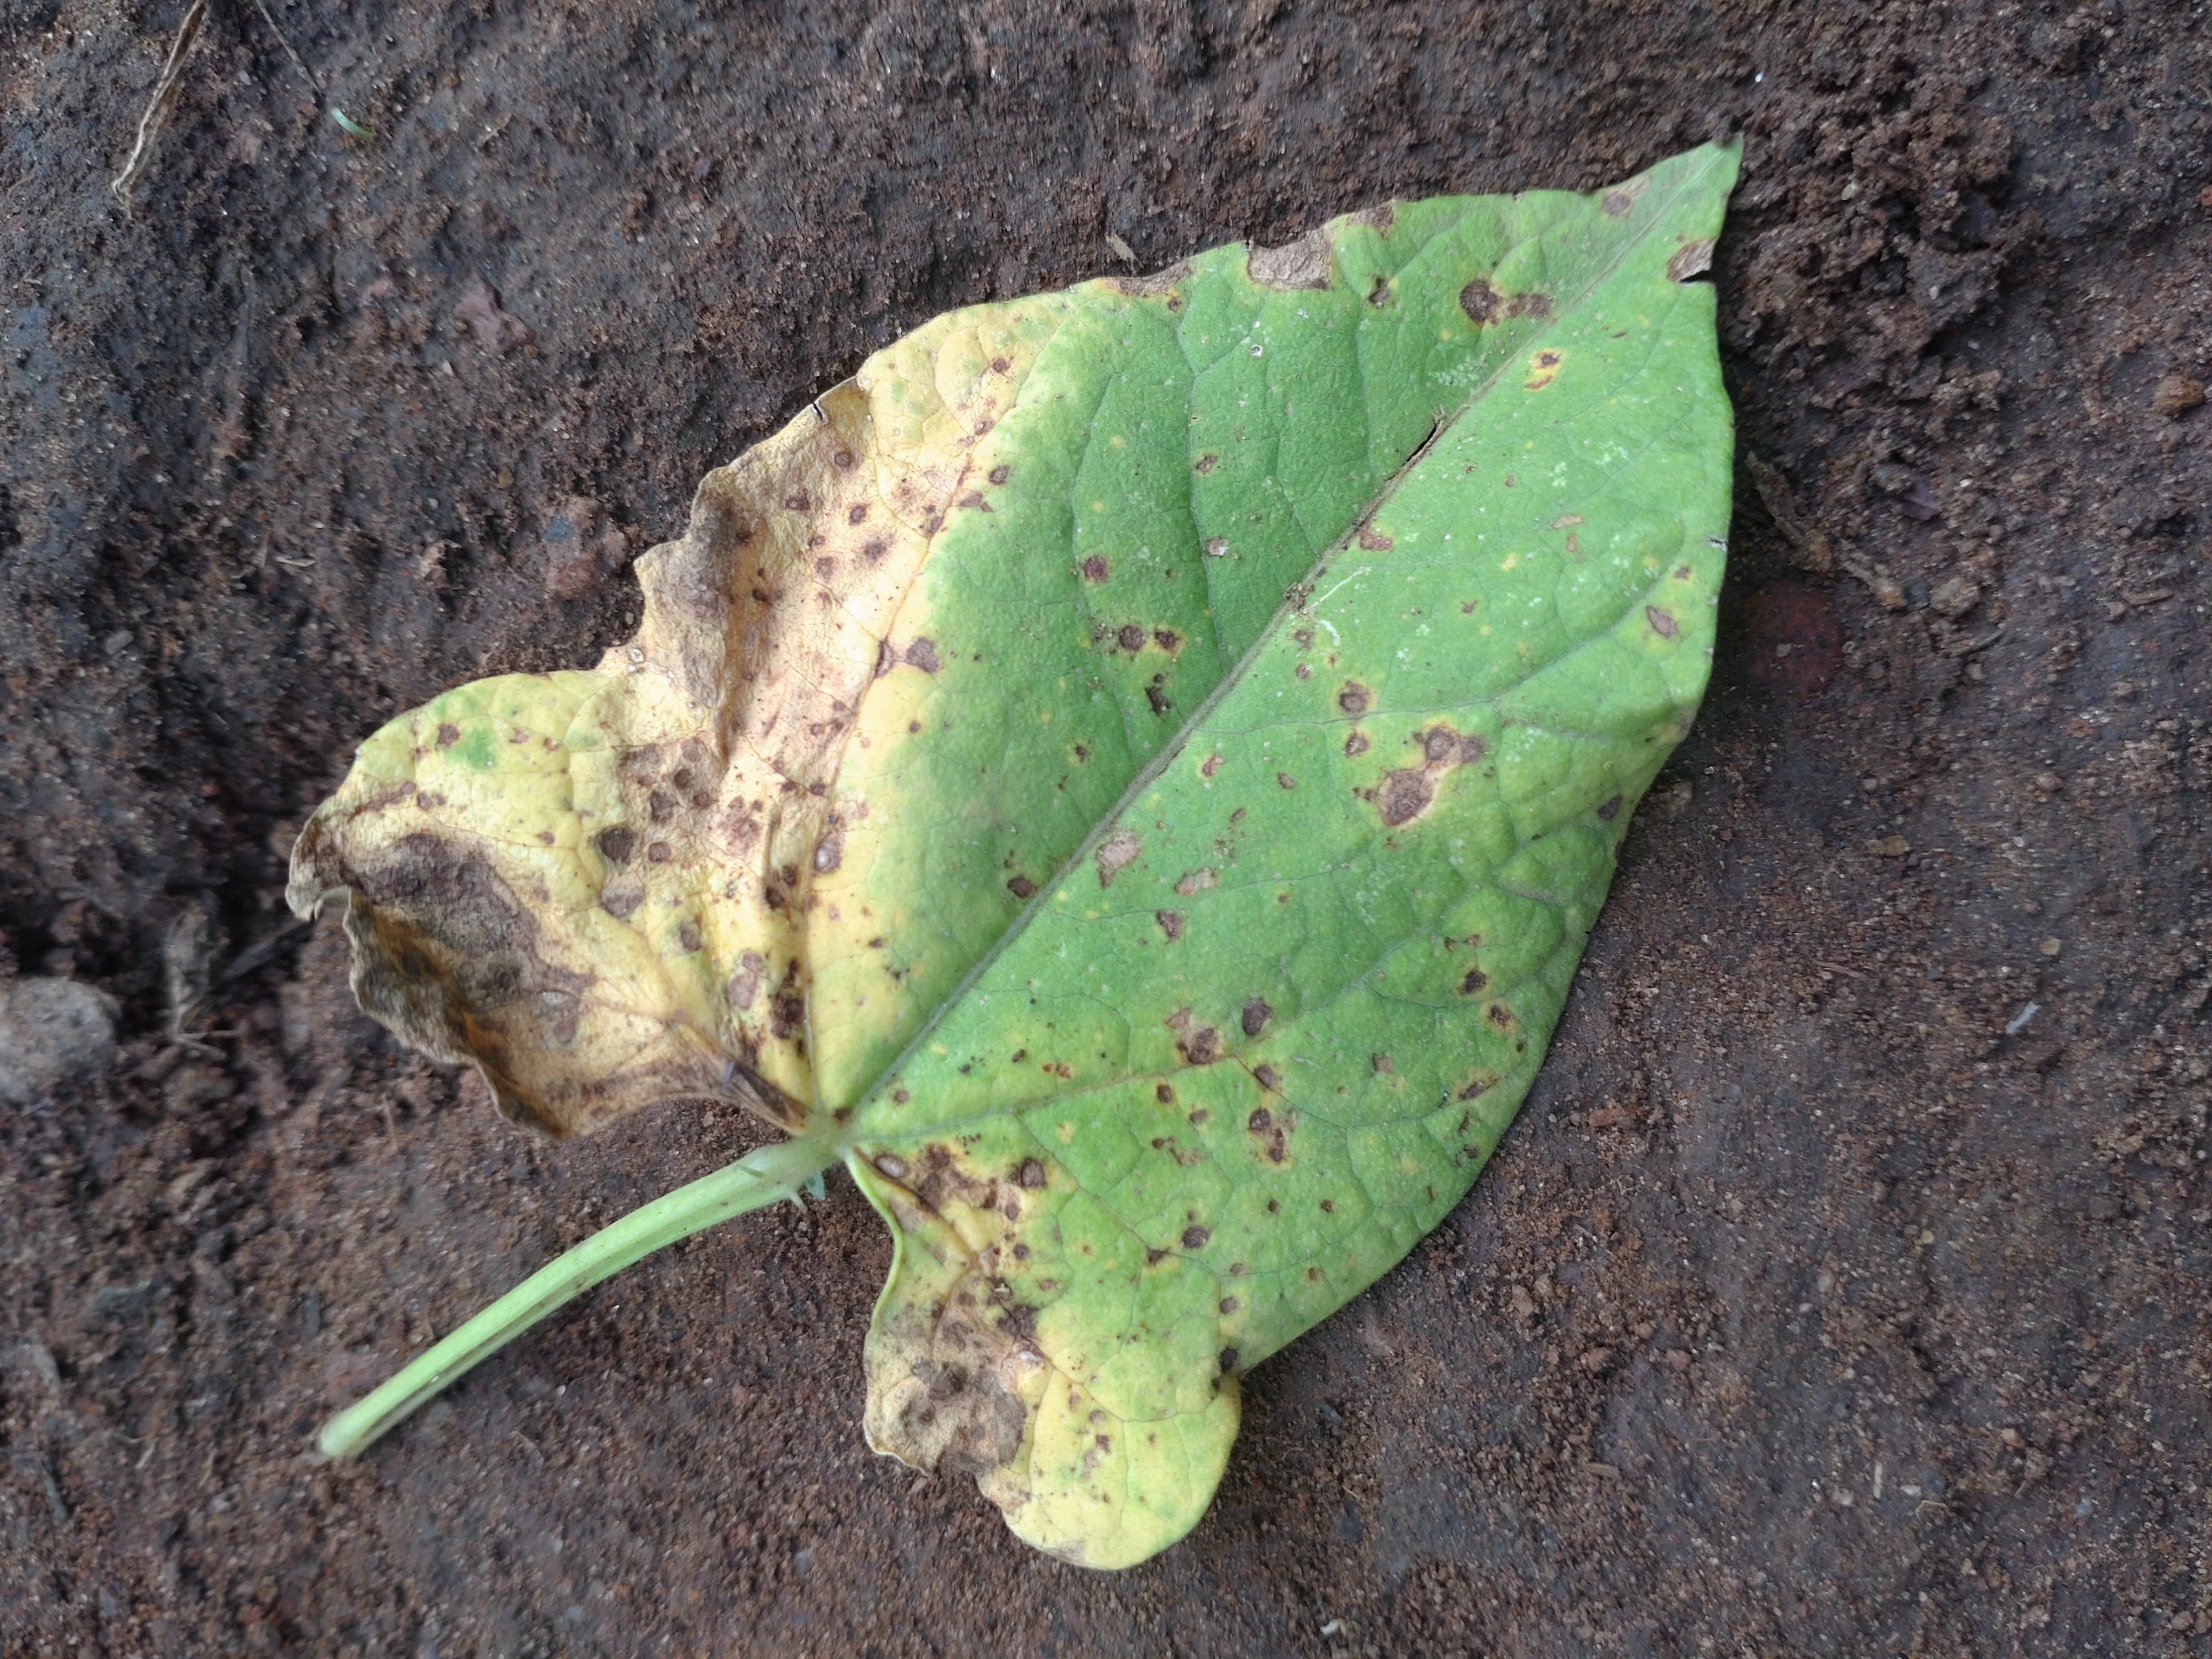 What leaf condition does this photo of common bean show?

rust
